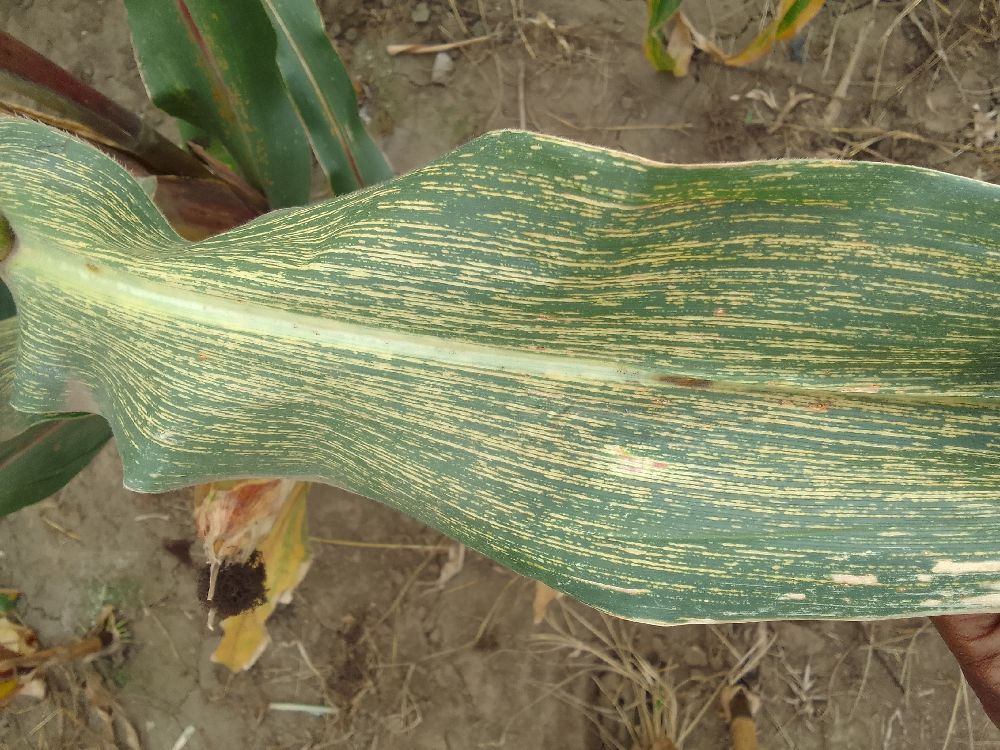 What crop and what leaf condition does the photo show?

maize, maize streak virus
